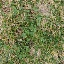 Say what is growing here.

unstructured weed
